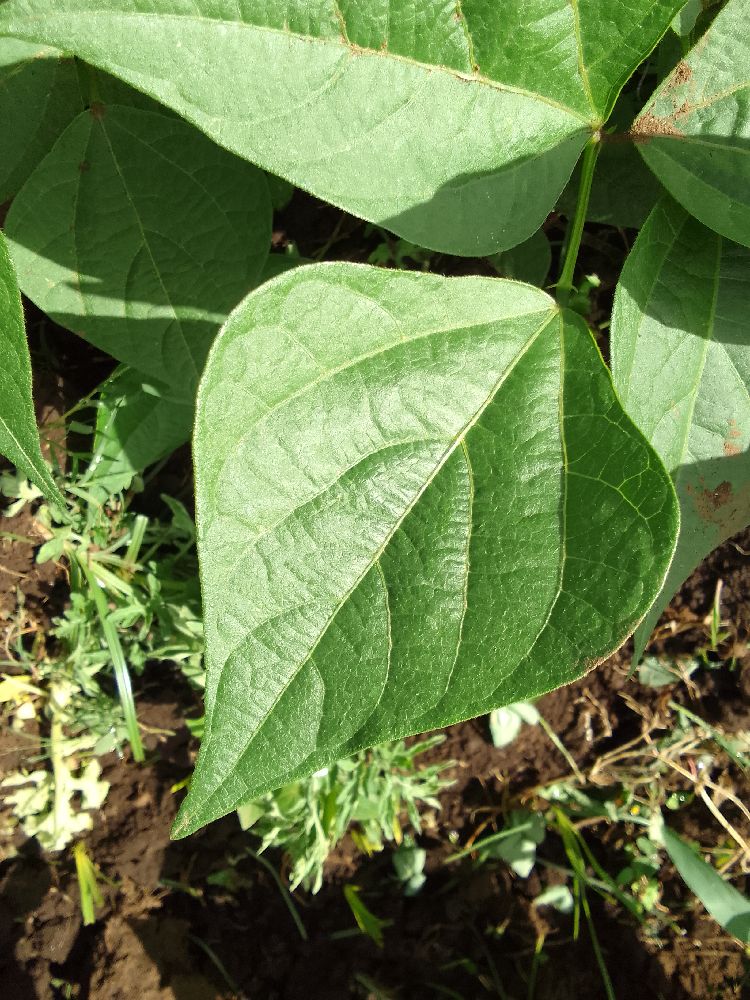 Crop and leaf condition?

common bean, healthy
